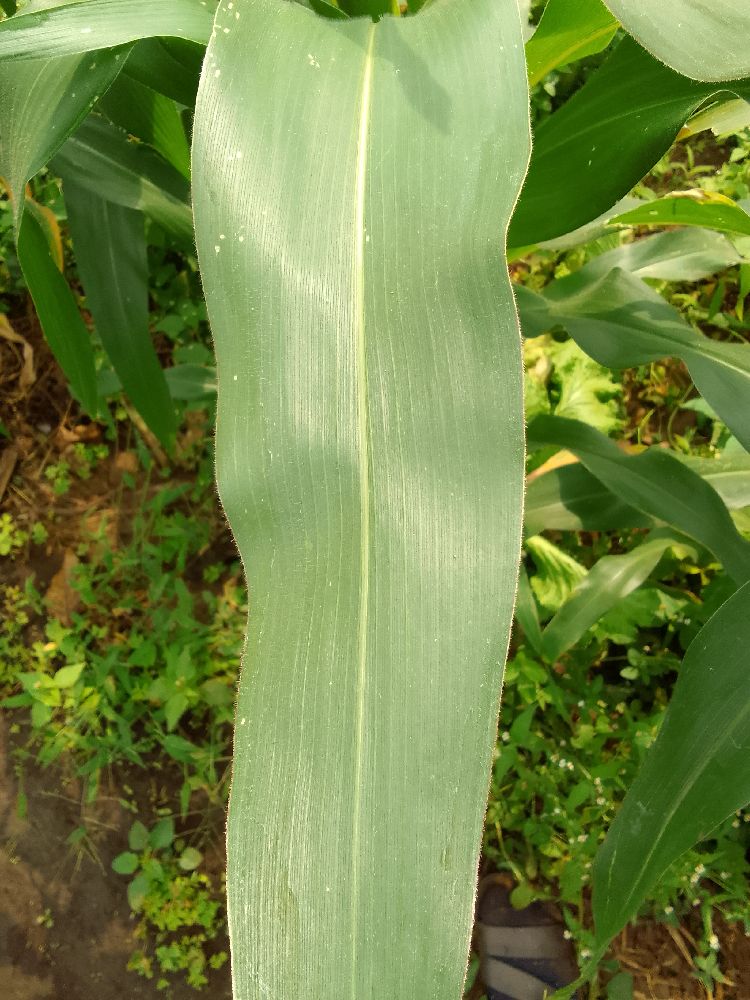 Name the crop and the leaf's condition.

maize, healthy
